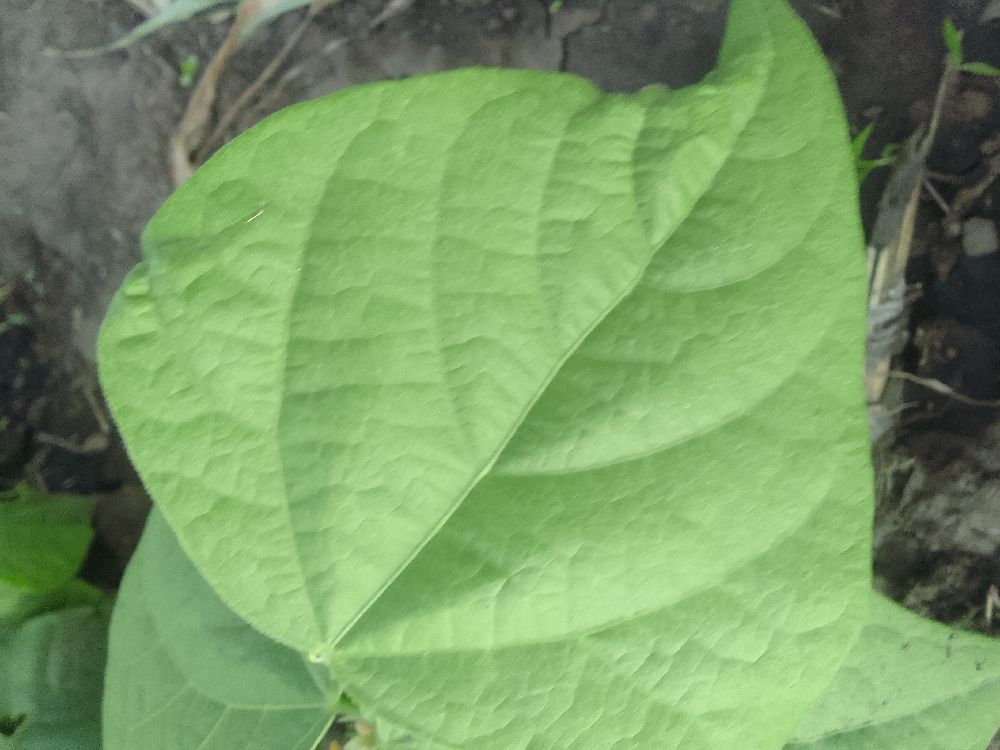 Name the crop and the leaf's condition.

common bean, healthy
